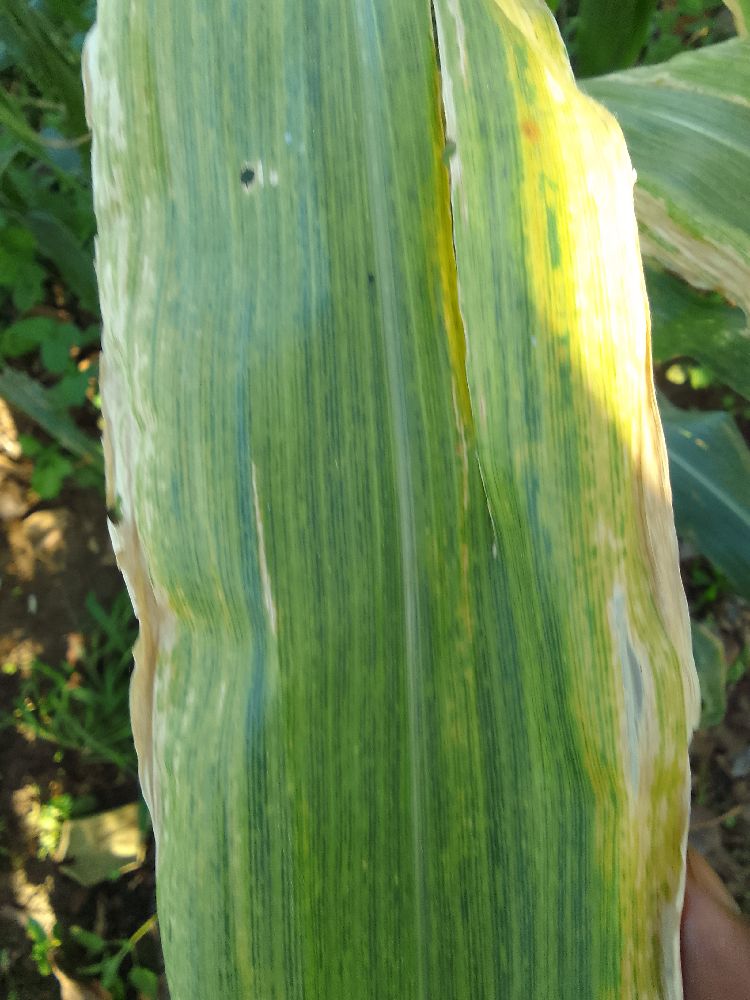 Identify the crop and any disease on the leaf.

maize, maize lethal necrosis
